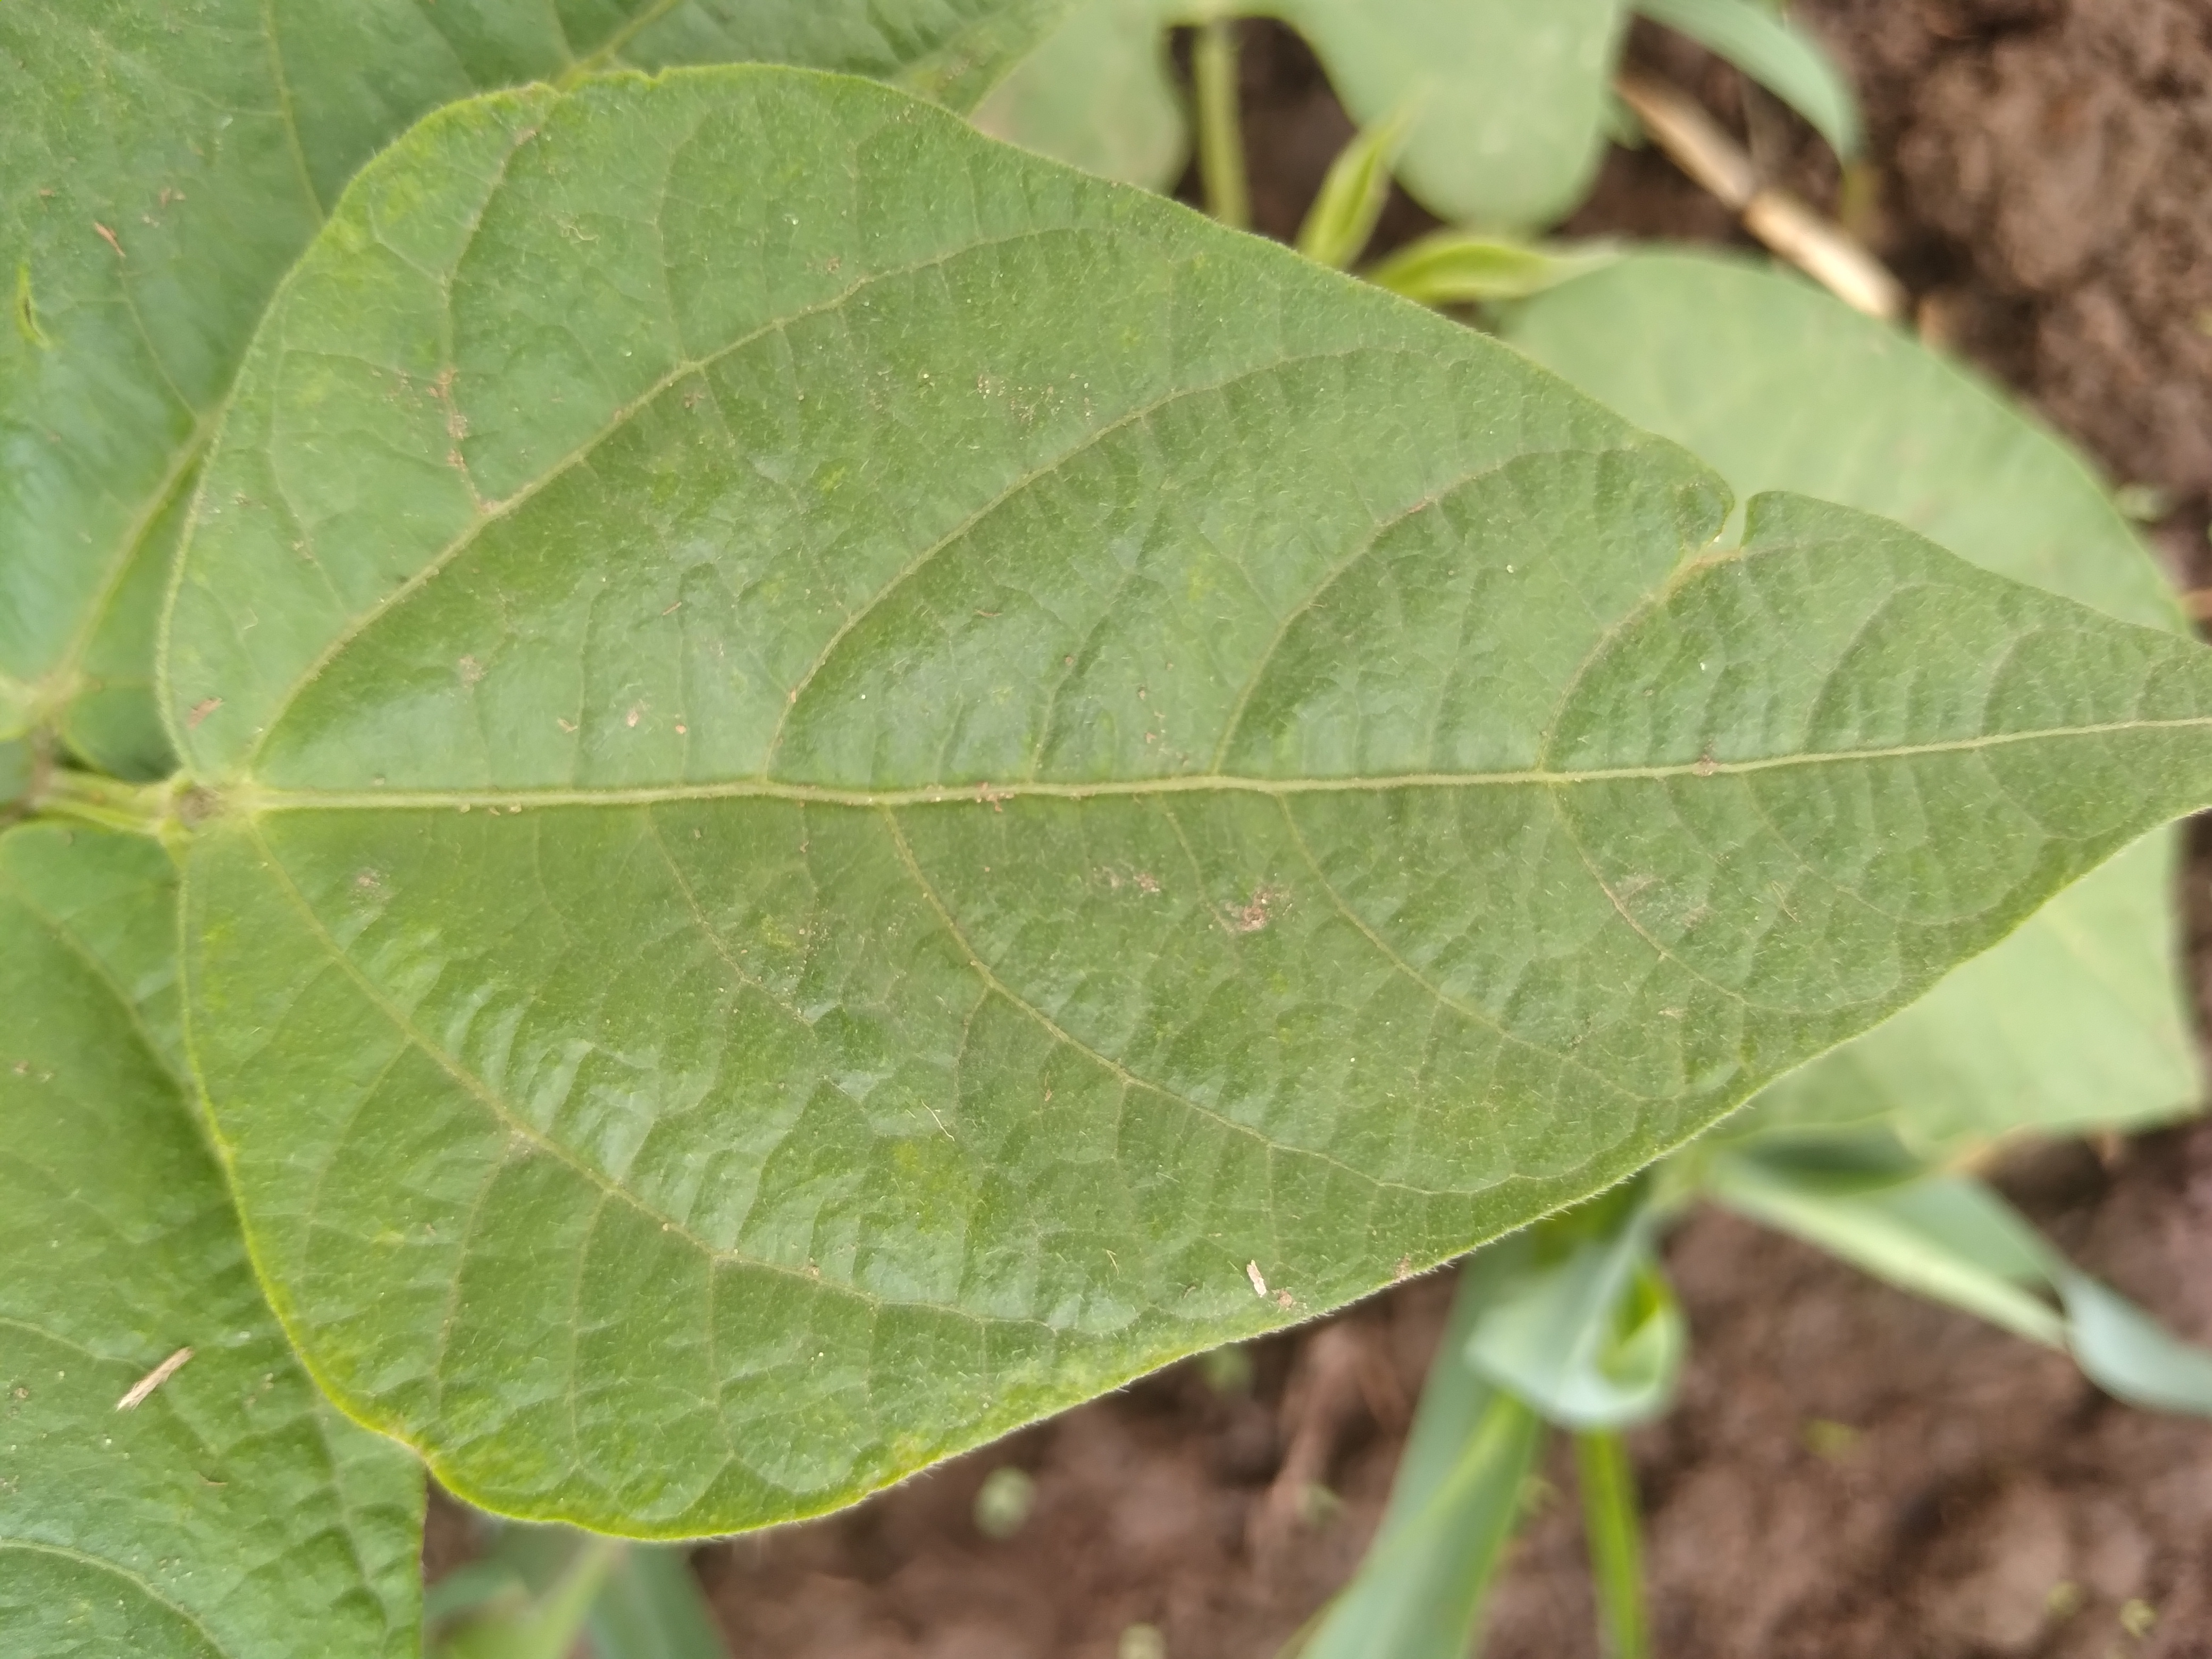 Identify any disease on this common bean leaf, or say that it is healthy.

healthy
